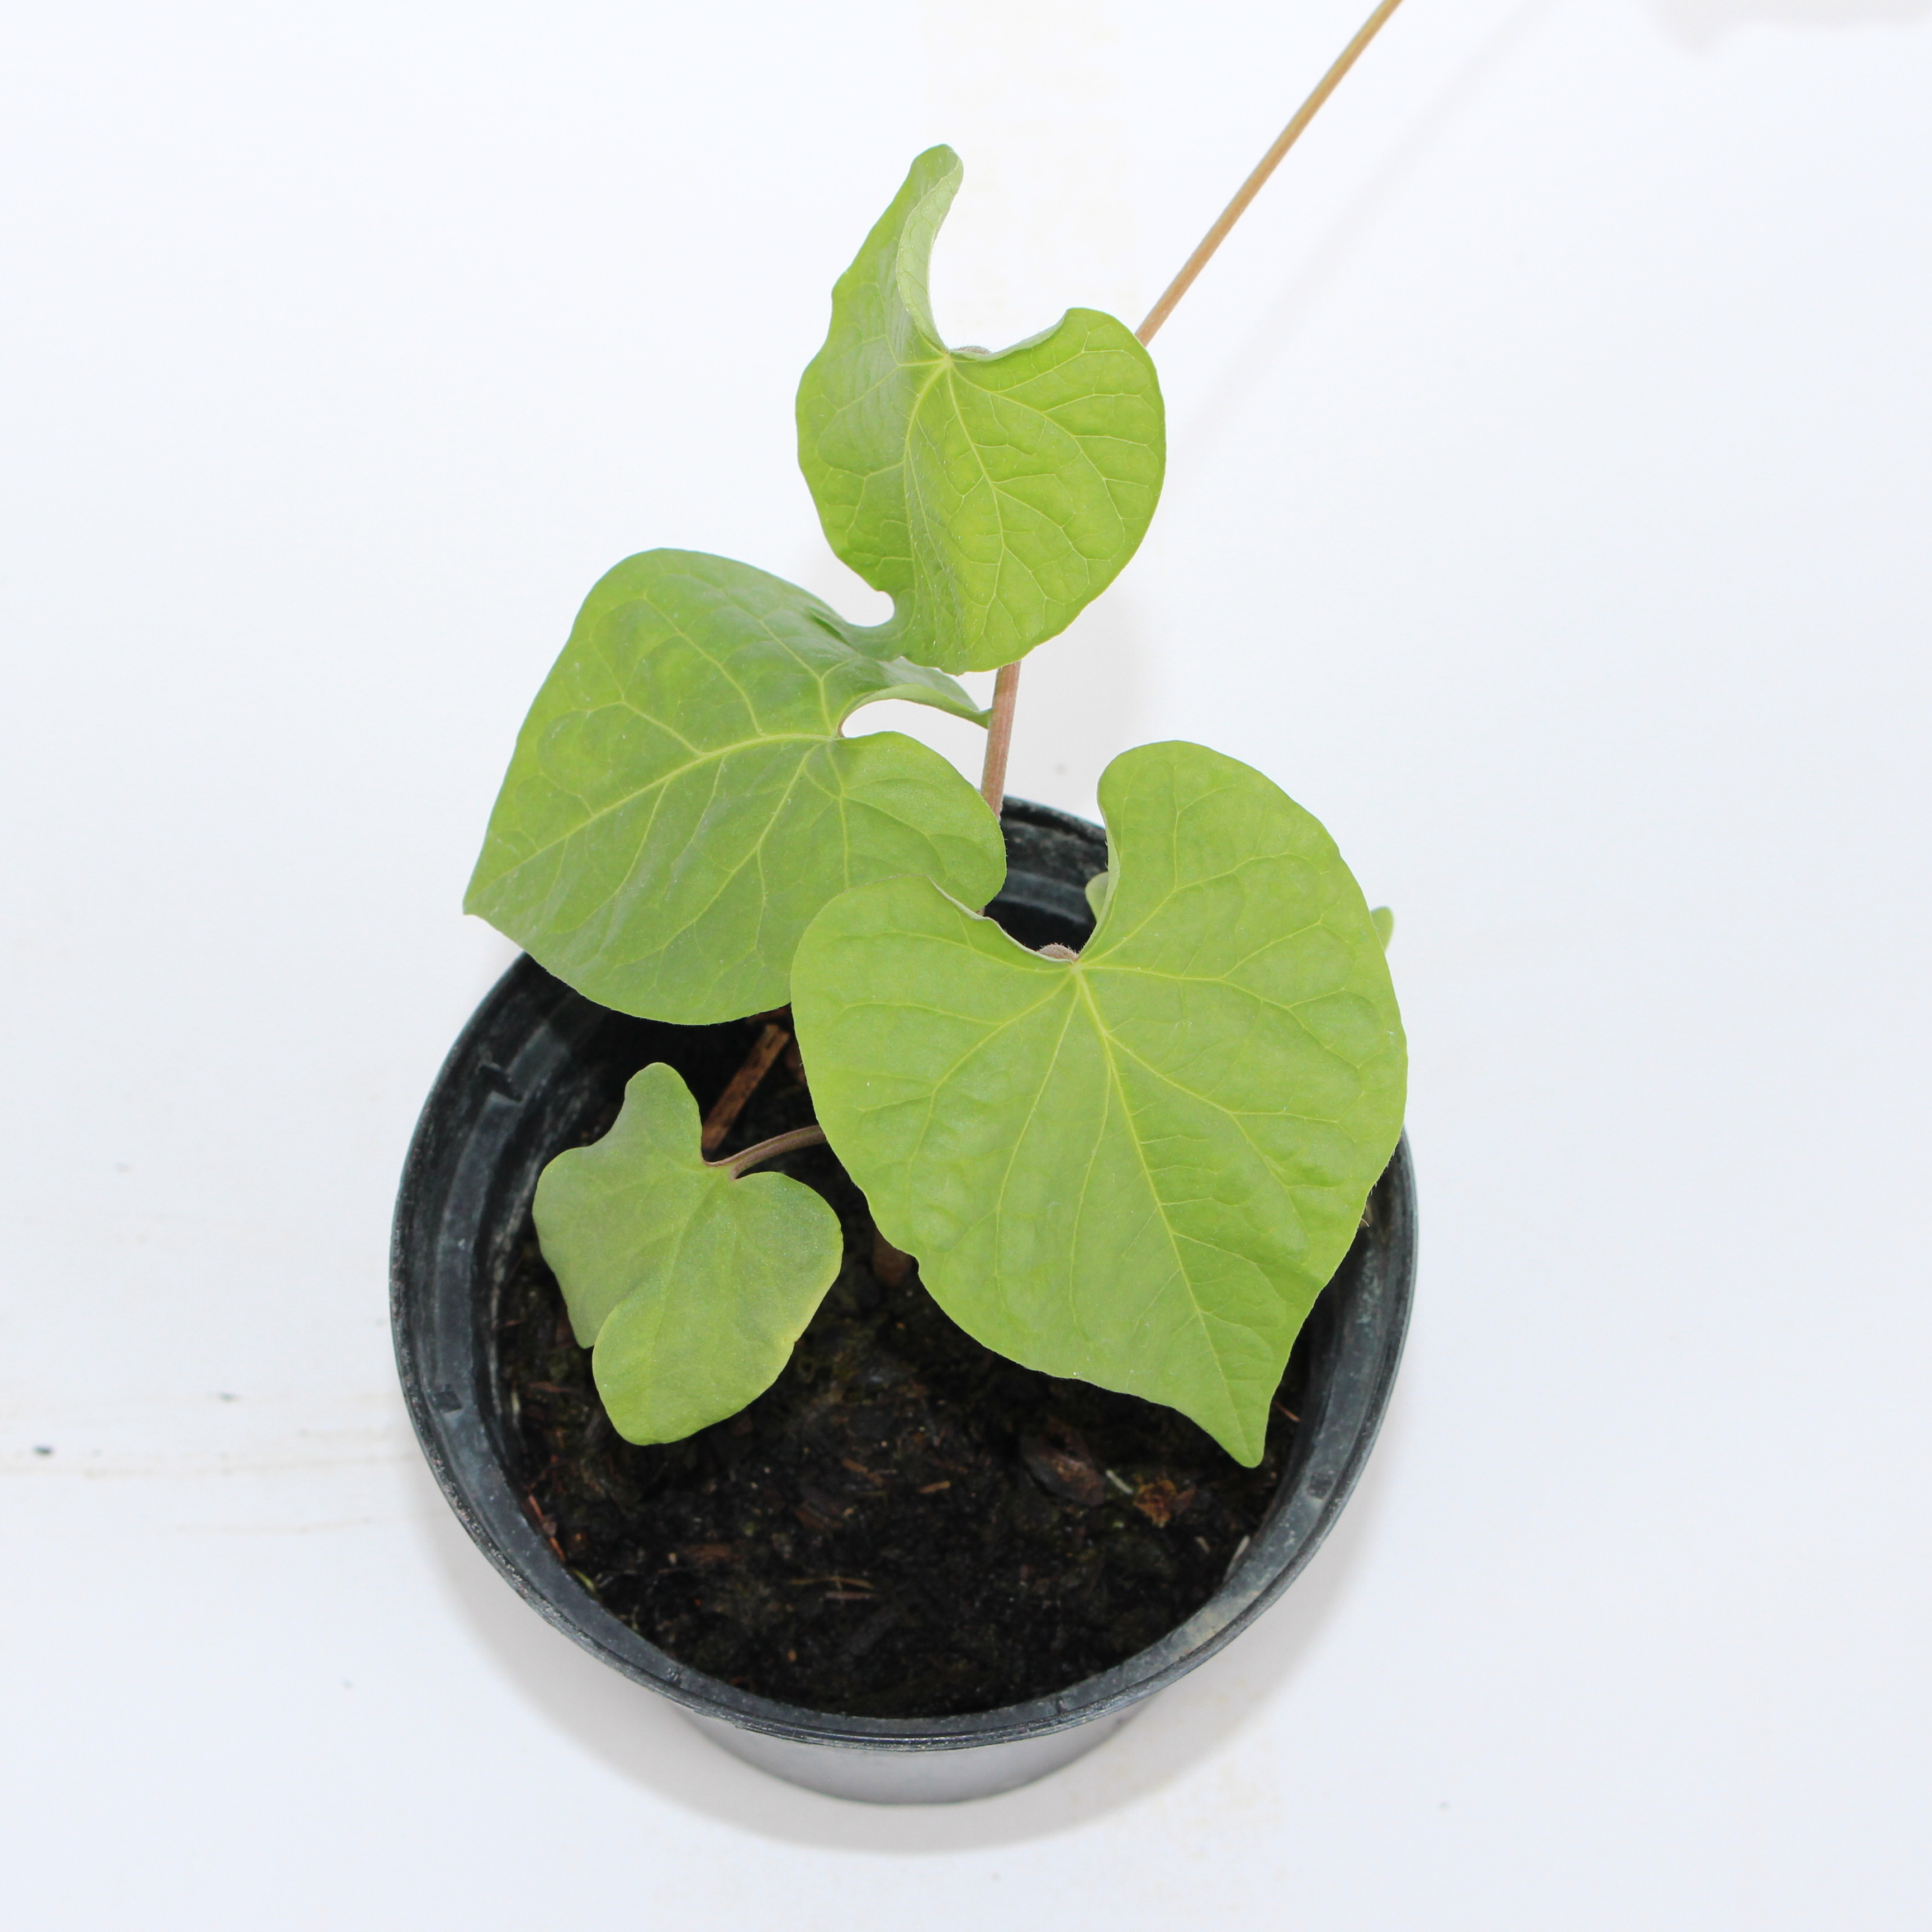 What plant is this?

Convolvulus arvensis
